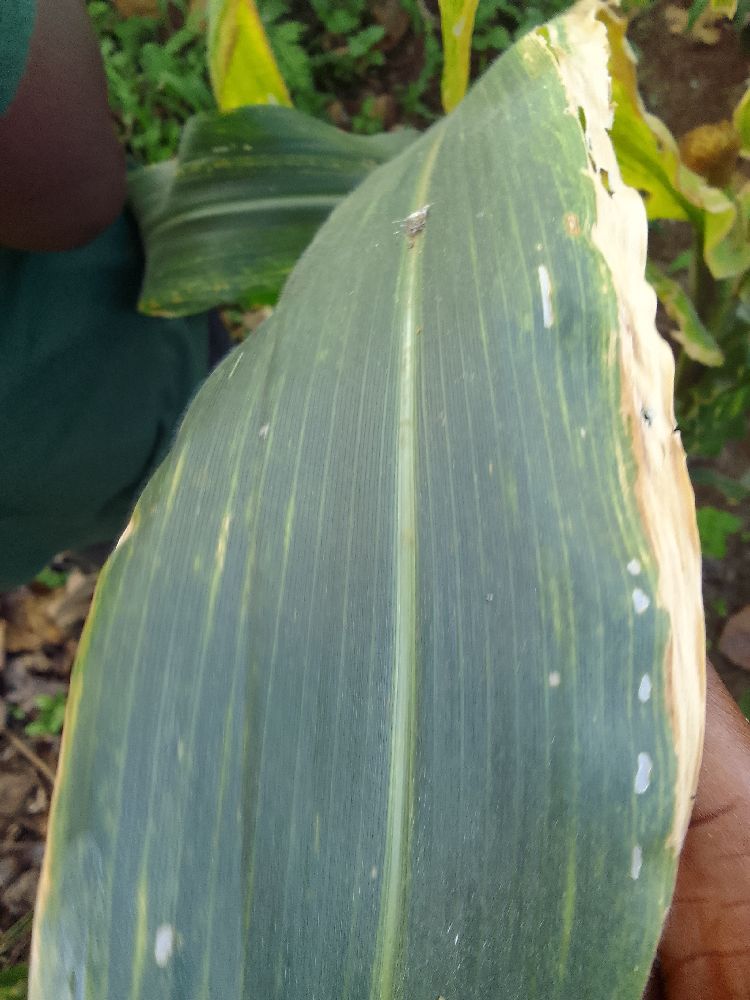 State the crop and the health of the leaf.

maize, maize lethal necrosis
